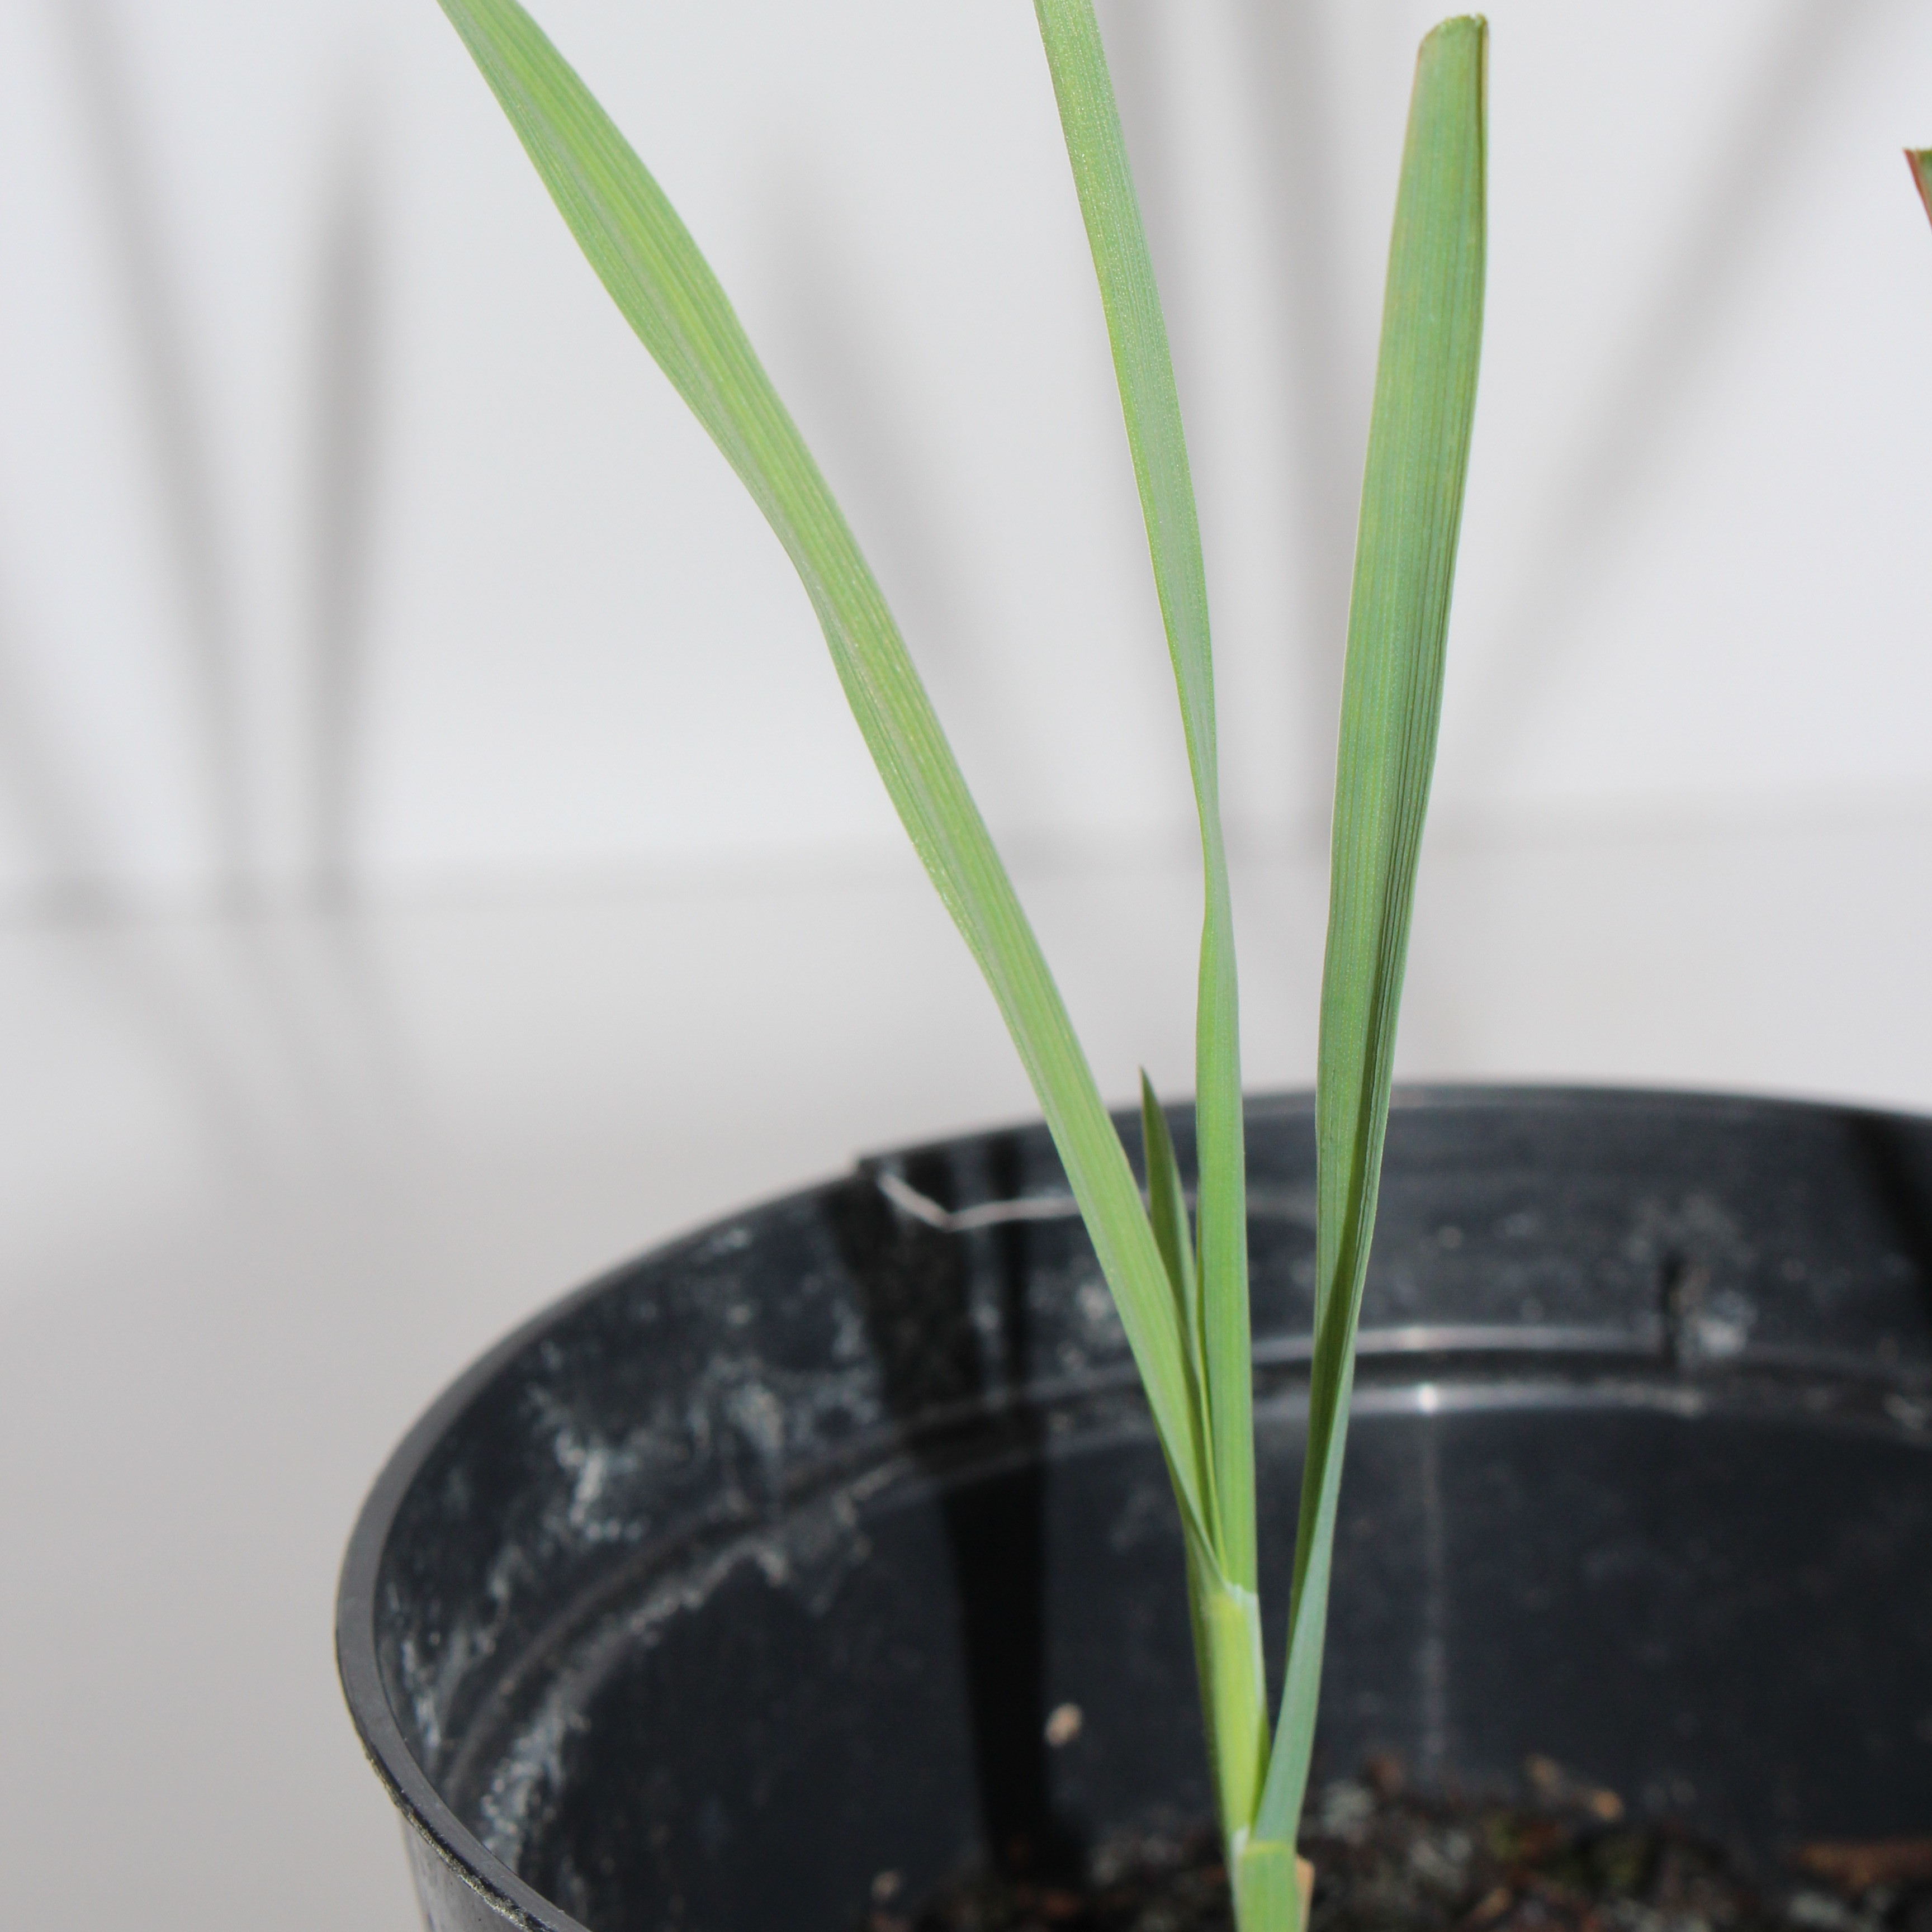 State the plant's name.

Avena sterilis
